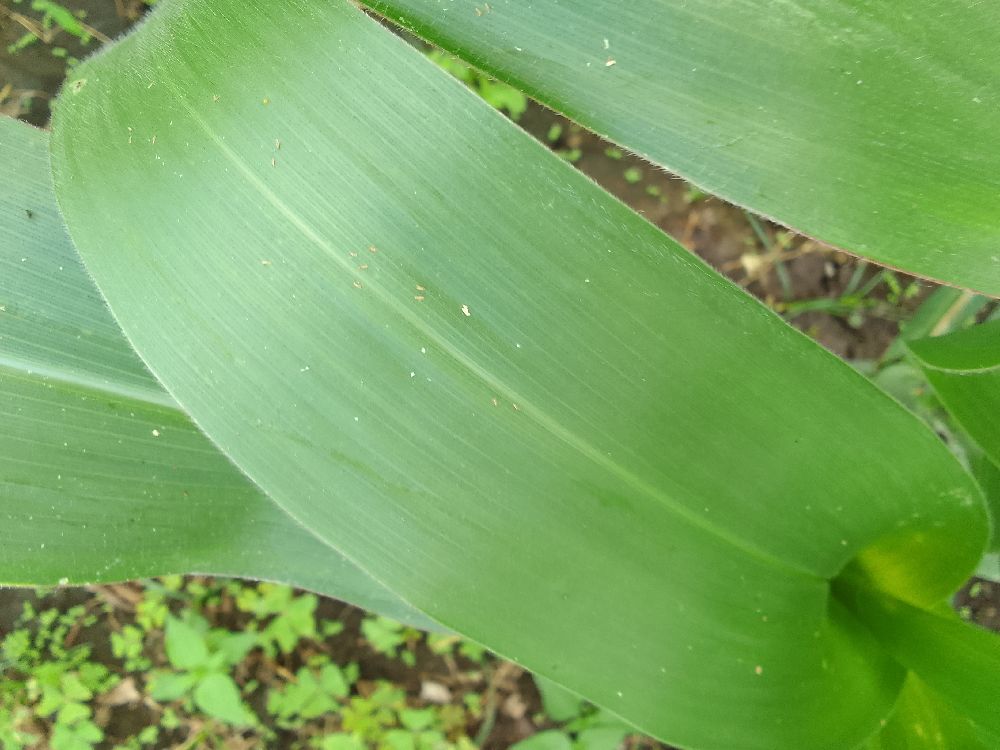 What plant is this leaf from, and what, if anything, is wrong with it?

maize, healthy
